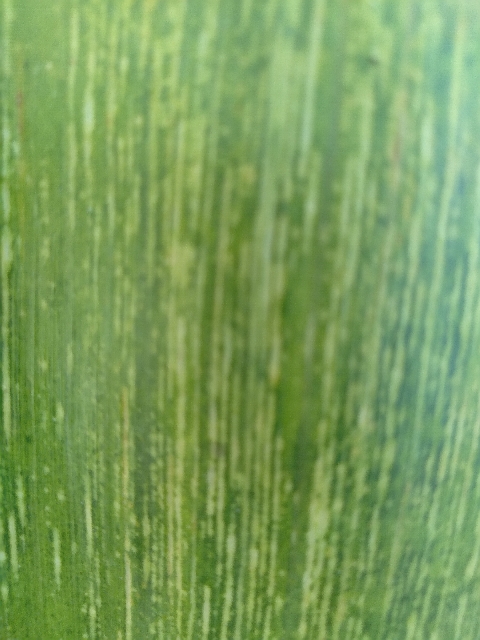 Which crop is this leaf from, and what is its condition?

maize, maize streak virus
